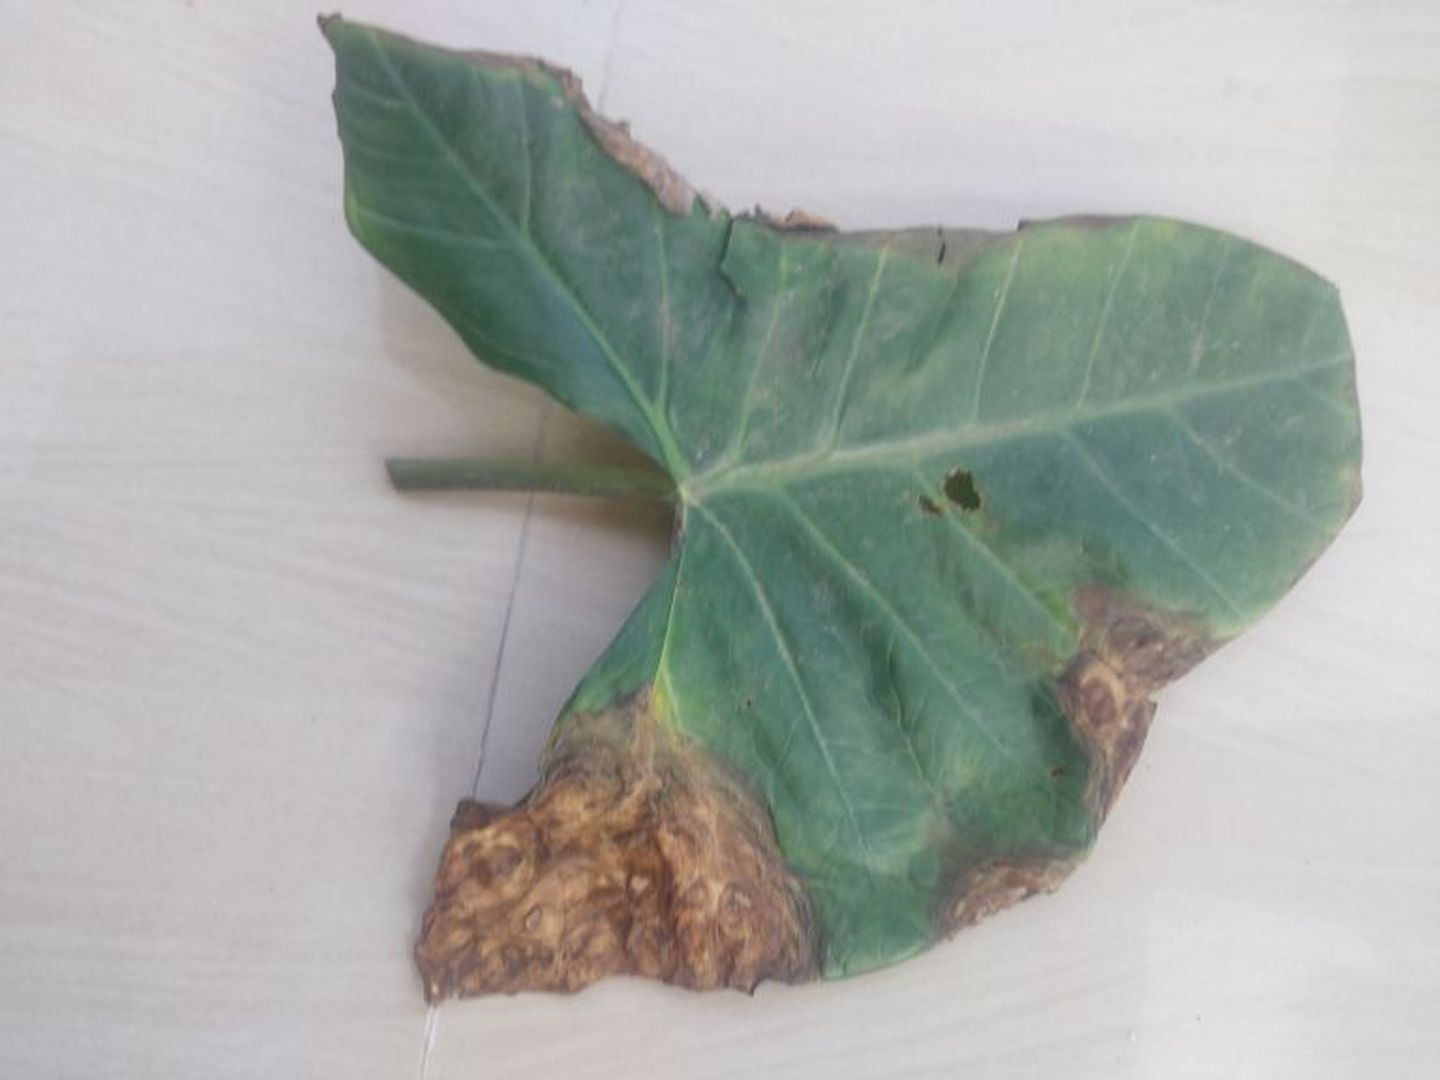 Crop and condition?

taro, leaf blight
